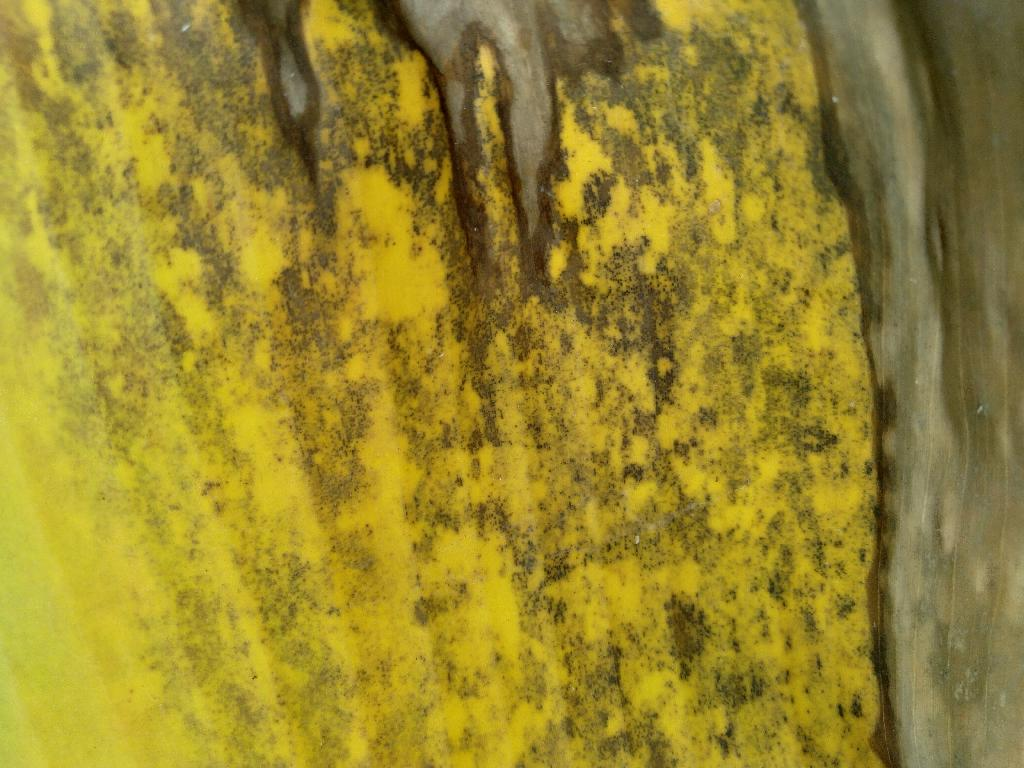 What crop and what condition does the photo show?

banana, black sigatoka
